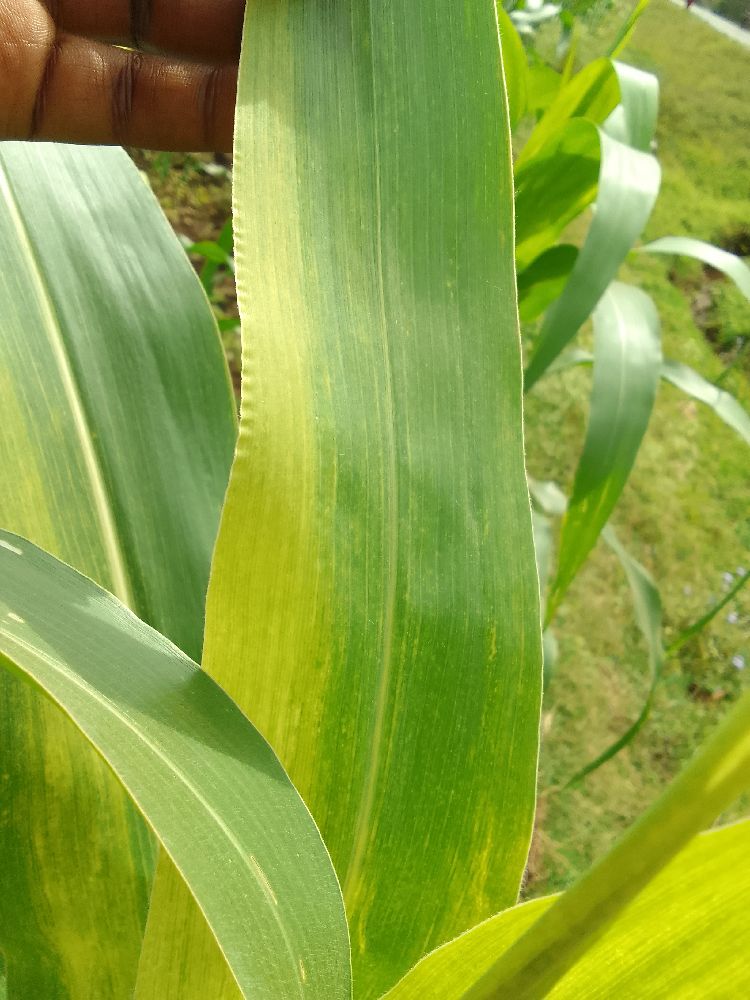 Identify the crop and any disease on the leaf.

maize, maize lethal necrosis
